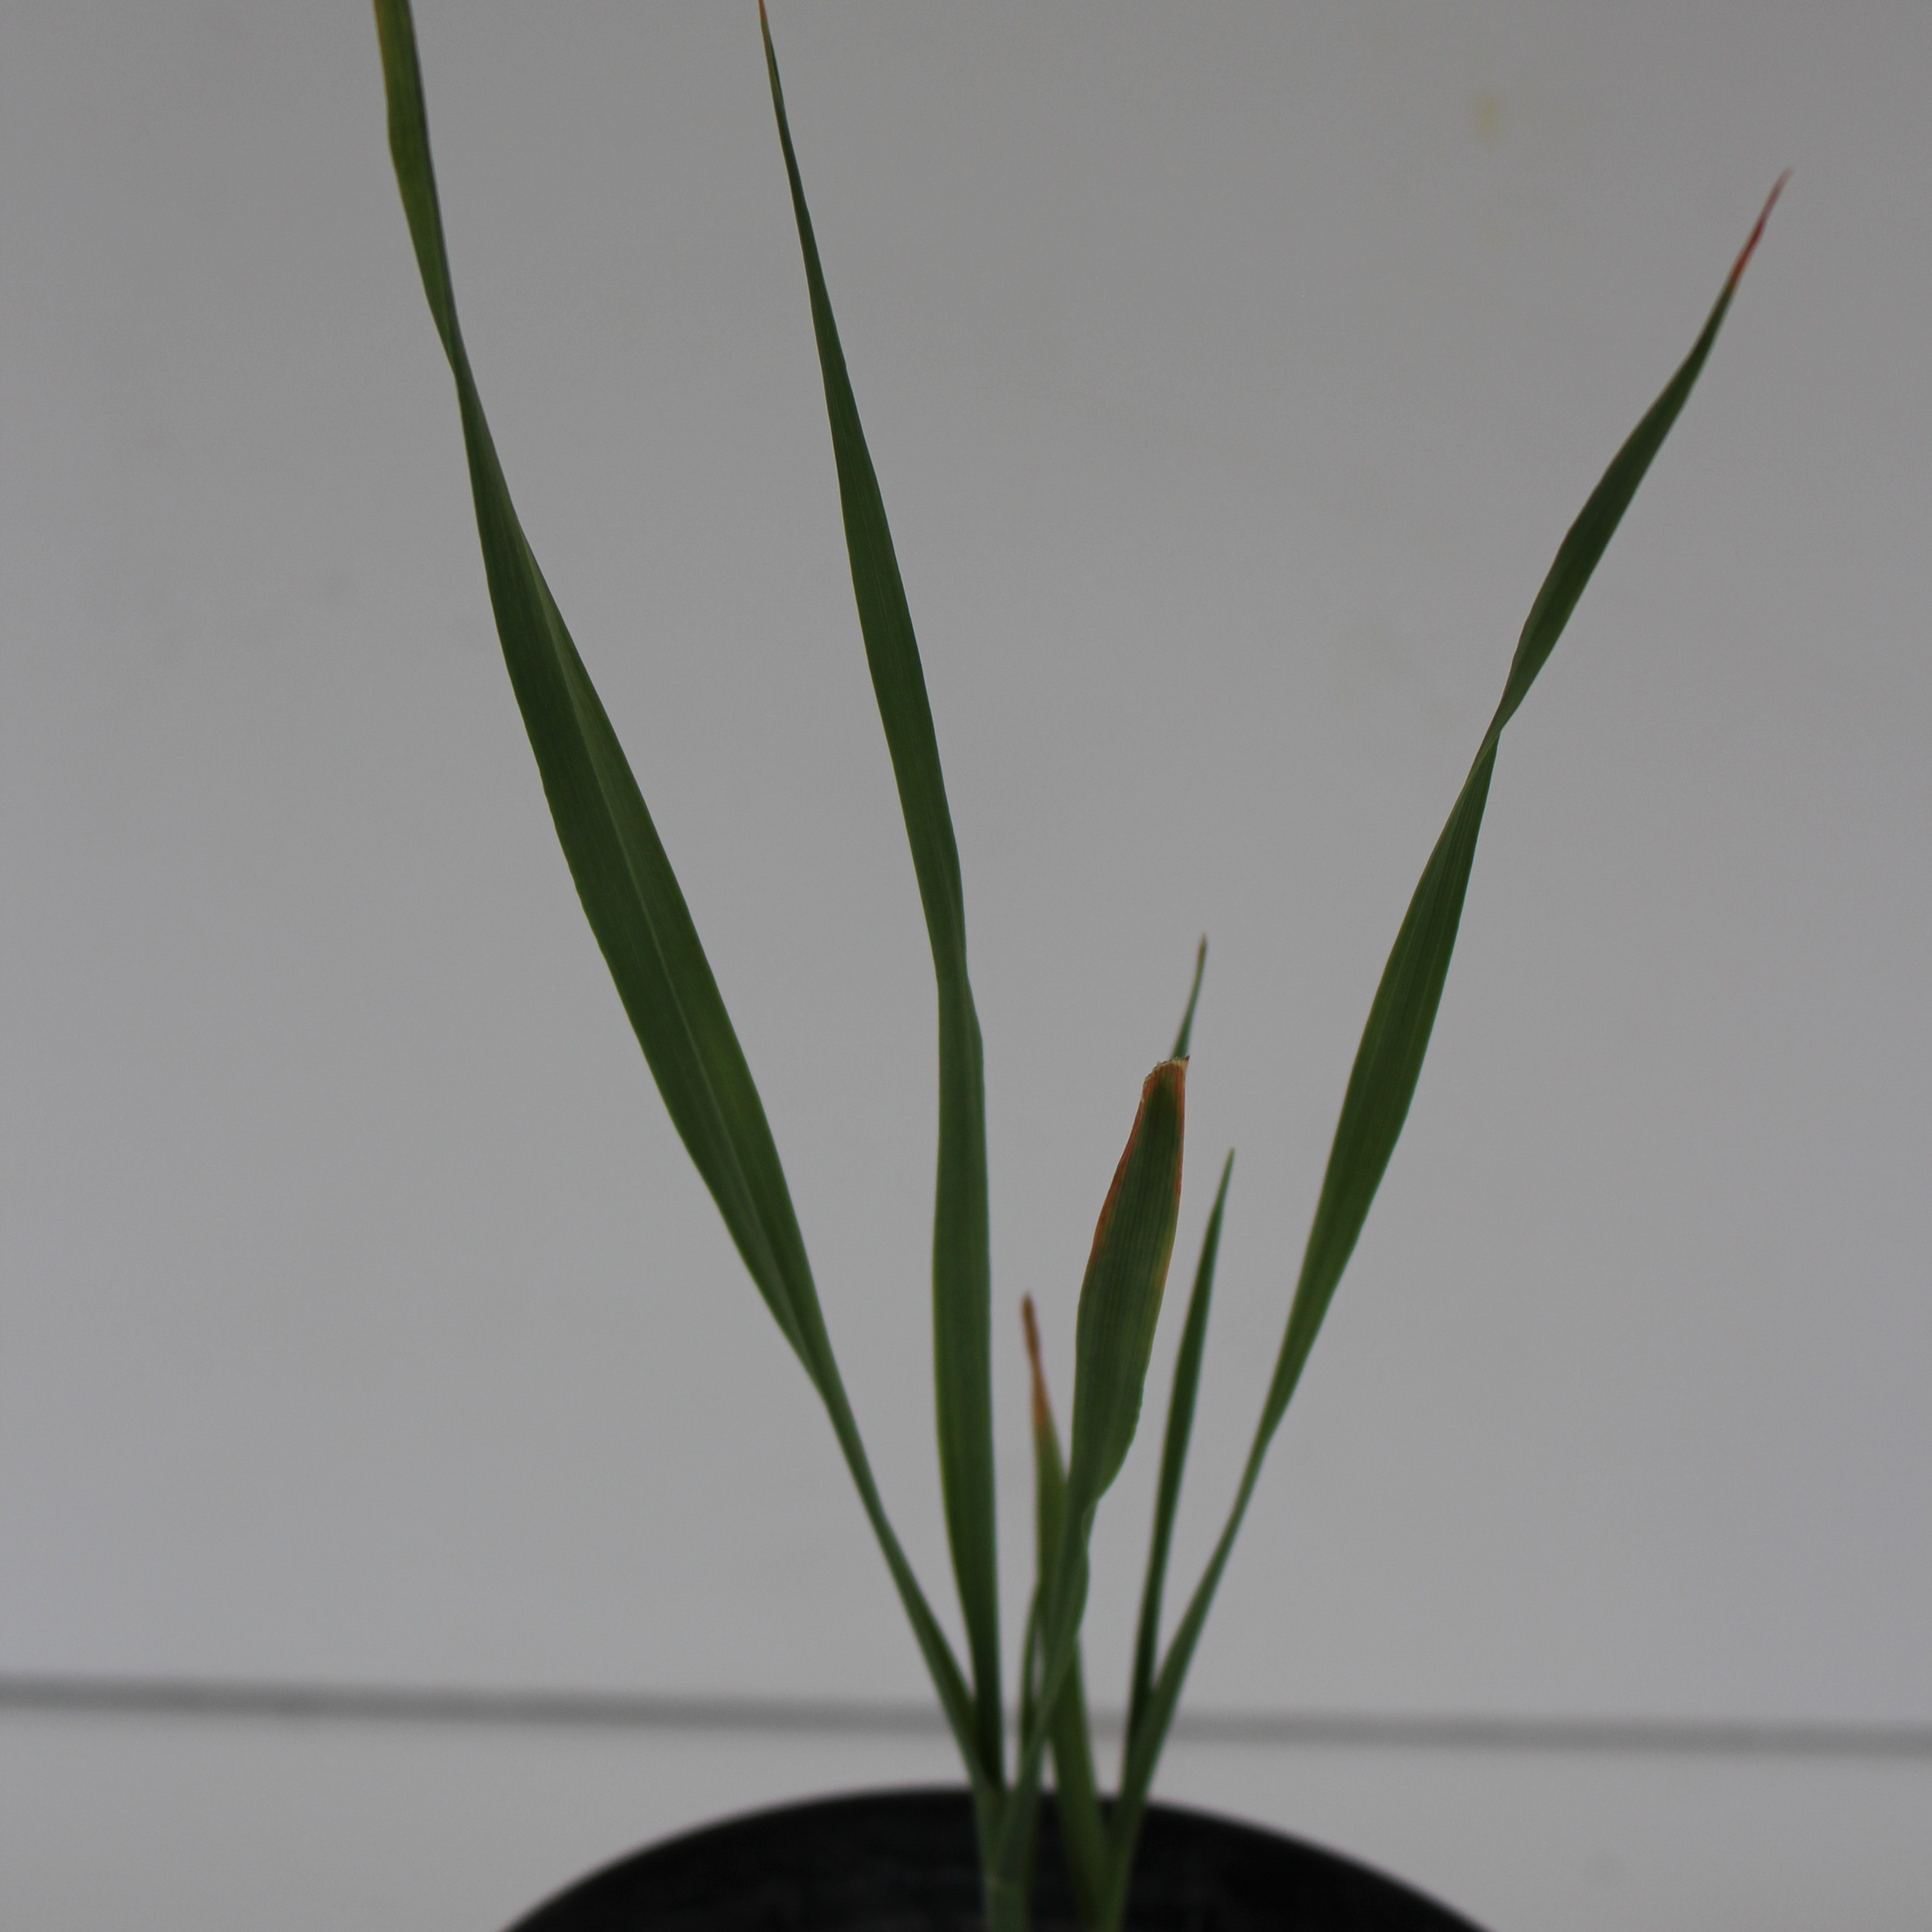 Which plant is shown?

Avena sterilis
